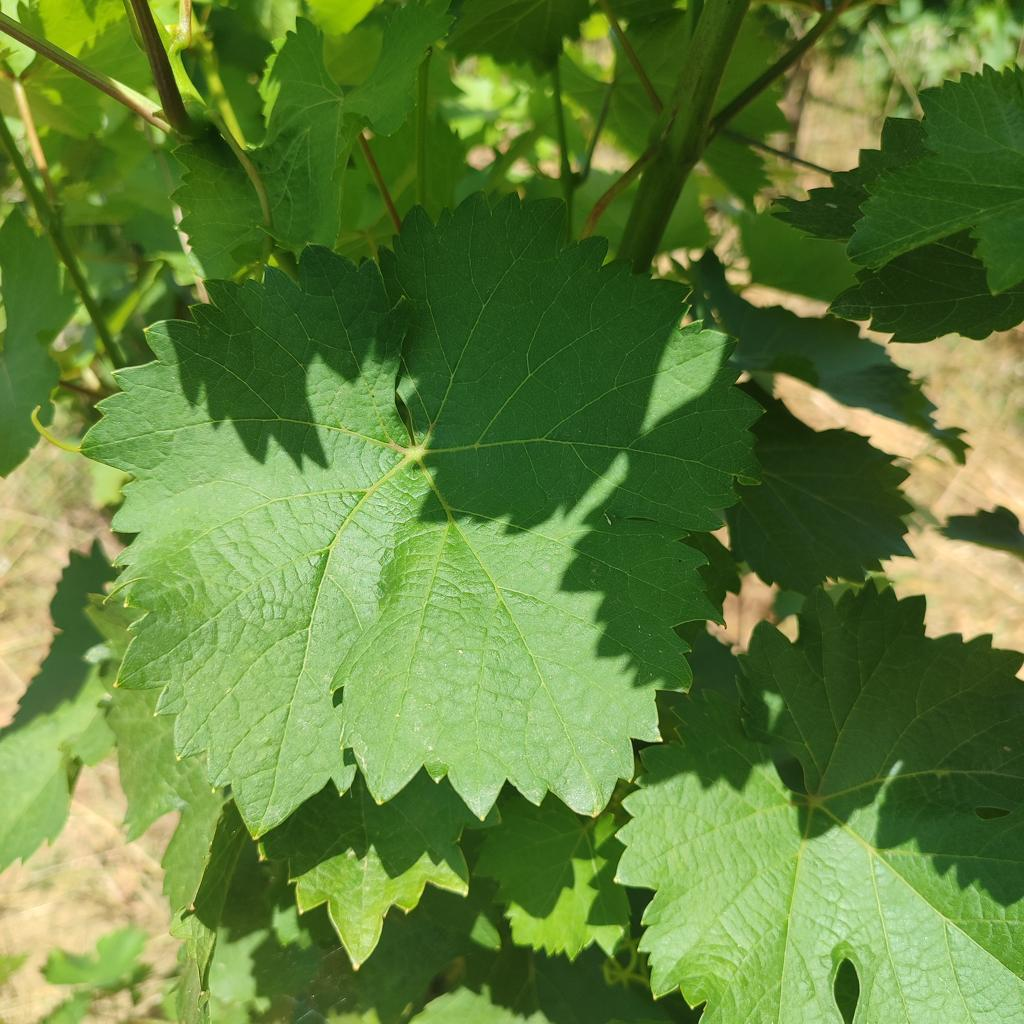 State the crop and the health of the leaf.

grapevine, healthy
